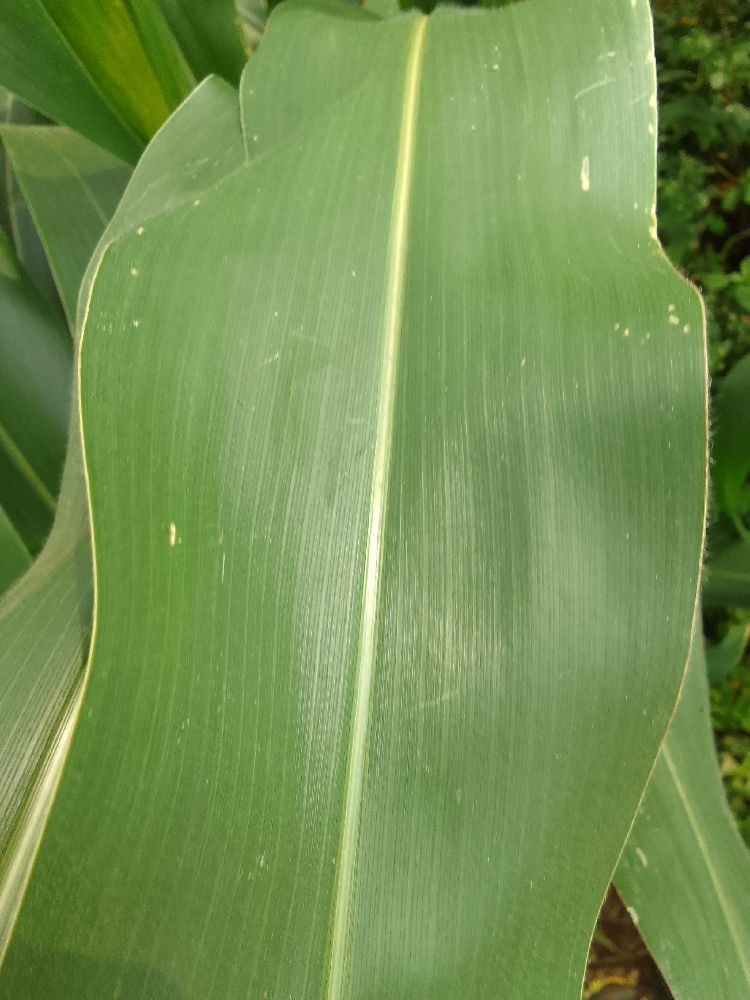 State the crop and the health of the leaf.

maize, healthy
